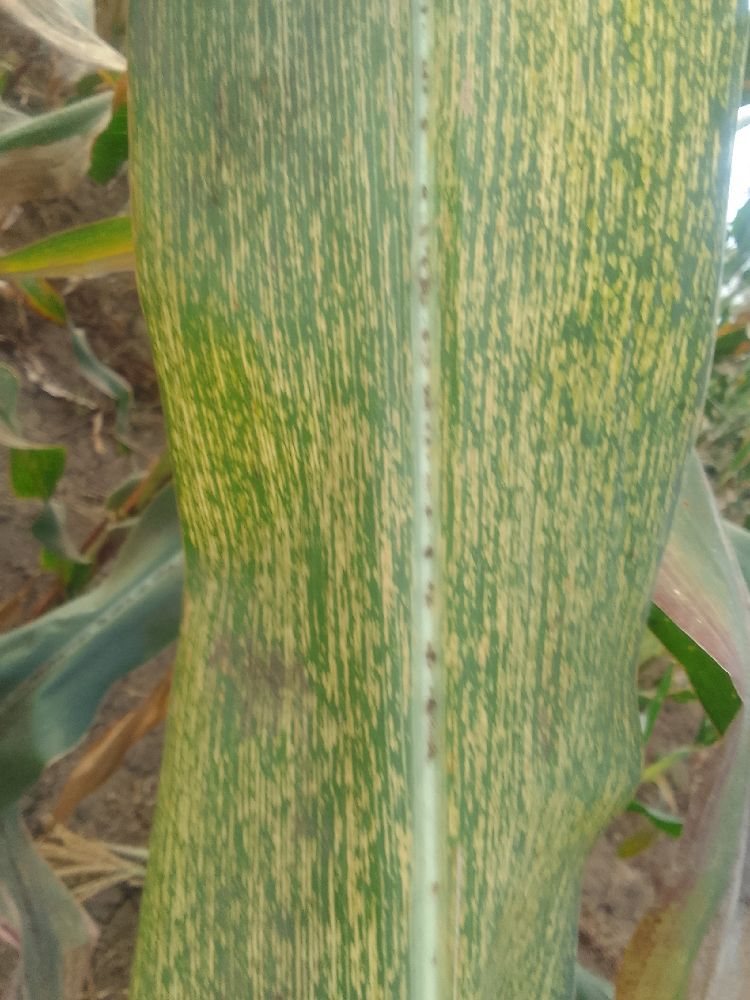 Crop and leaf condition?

maize, maize streak virus
